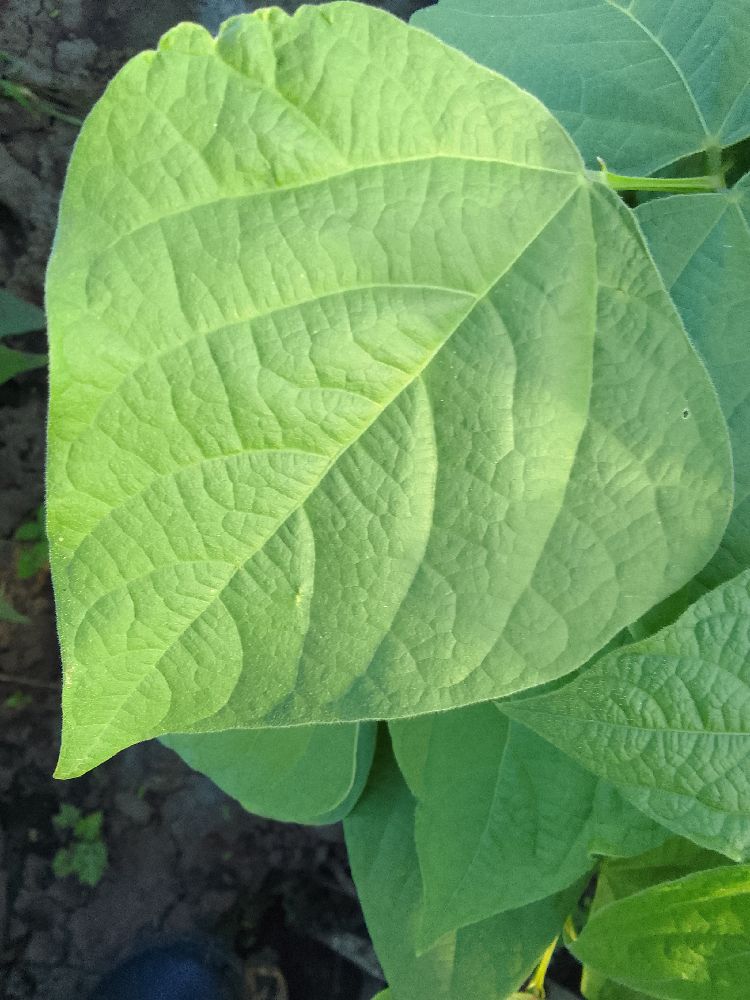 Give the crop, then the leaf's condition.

common bean, healthy
